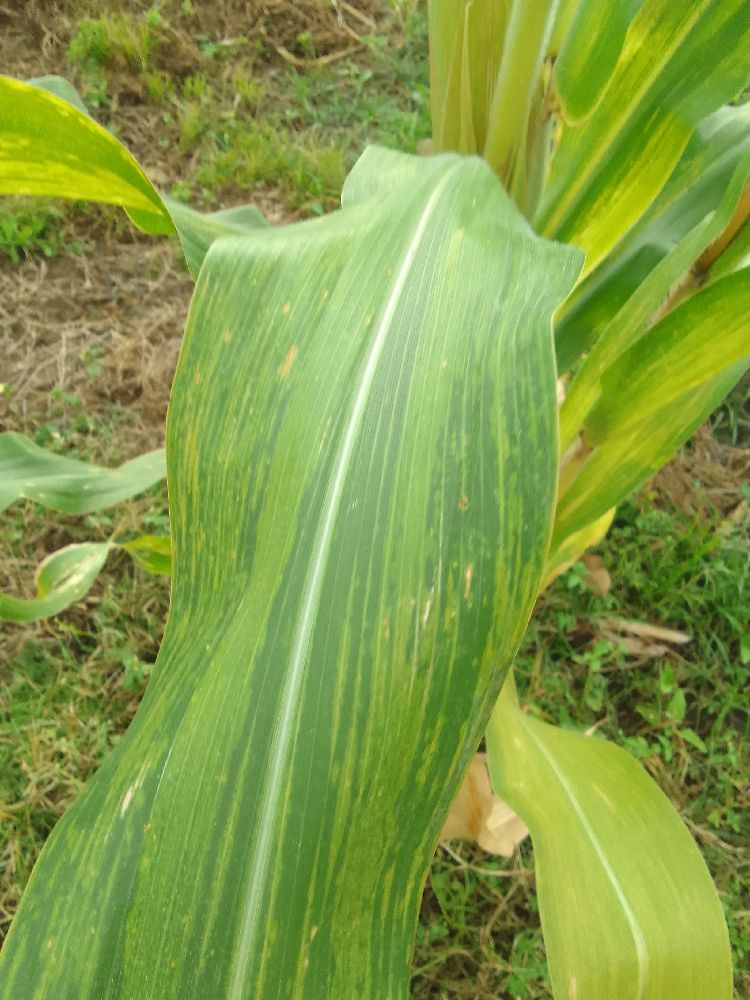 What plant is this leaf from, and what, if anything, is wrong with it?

maize, maize lethal necrosis
